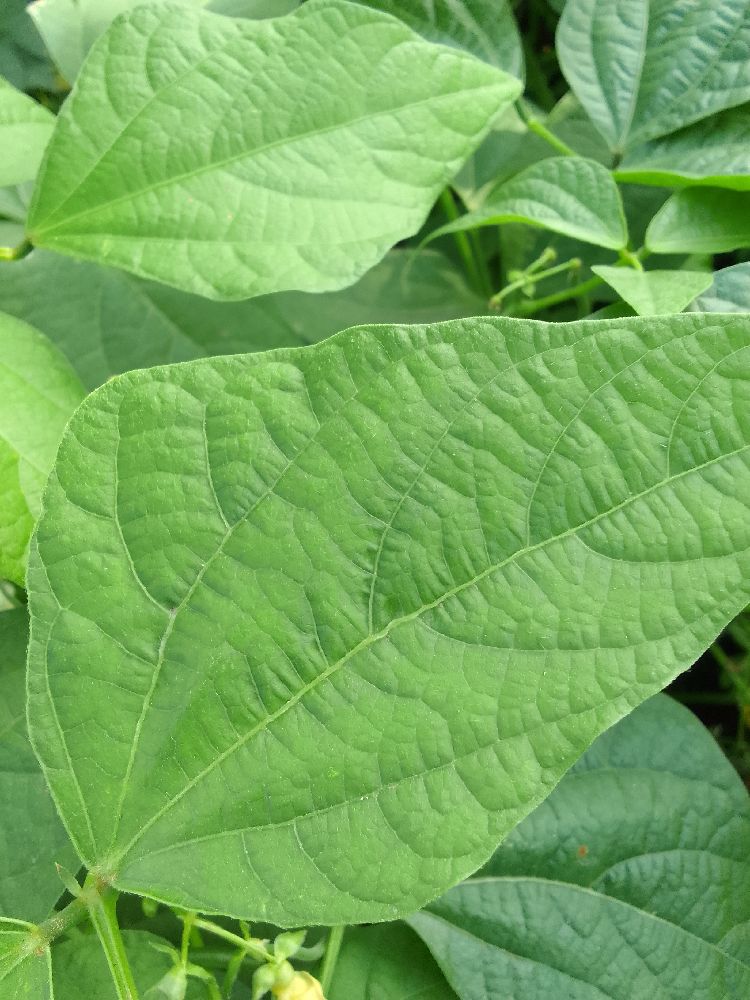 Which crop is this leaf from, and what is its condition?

common bean, healthy
